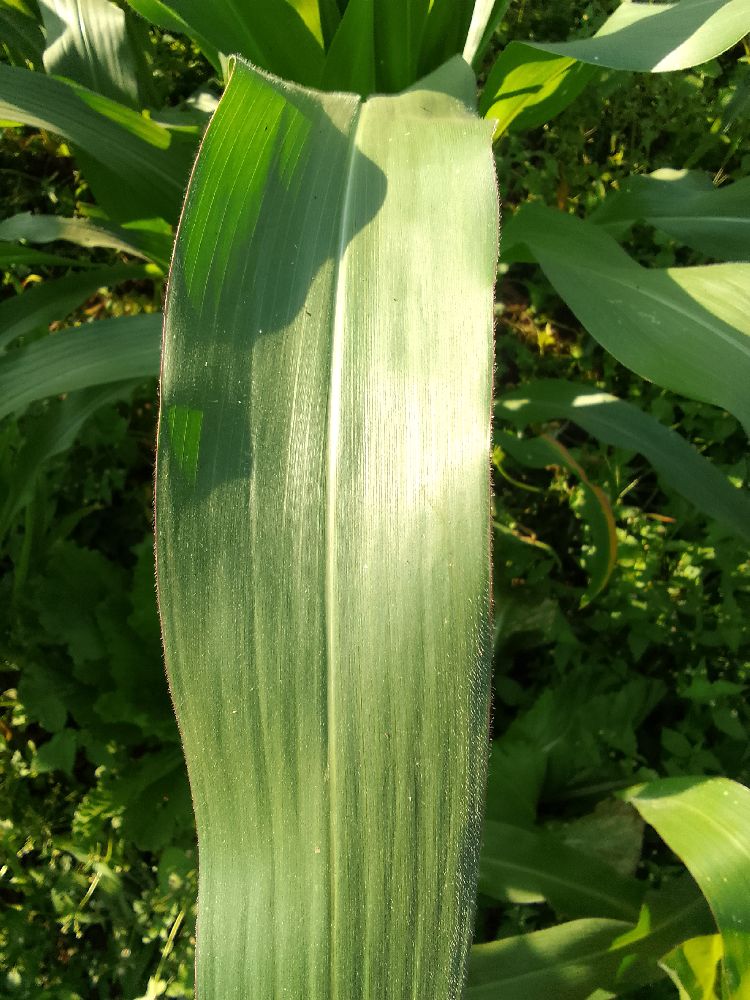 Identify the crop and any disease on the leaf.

maize, healthy
